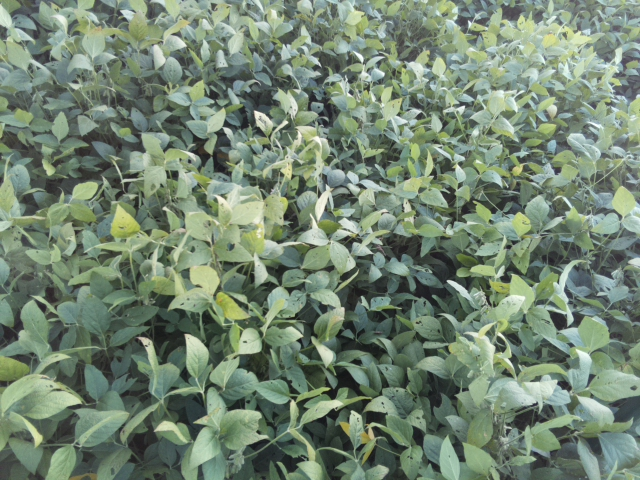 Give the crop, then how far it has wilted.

soybean, leaflets folding inward at secondary pulvinus with no turgor loss in leaflets or petioles
